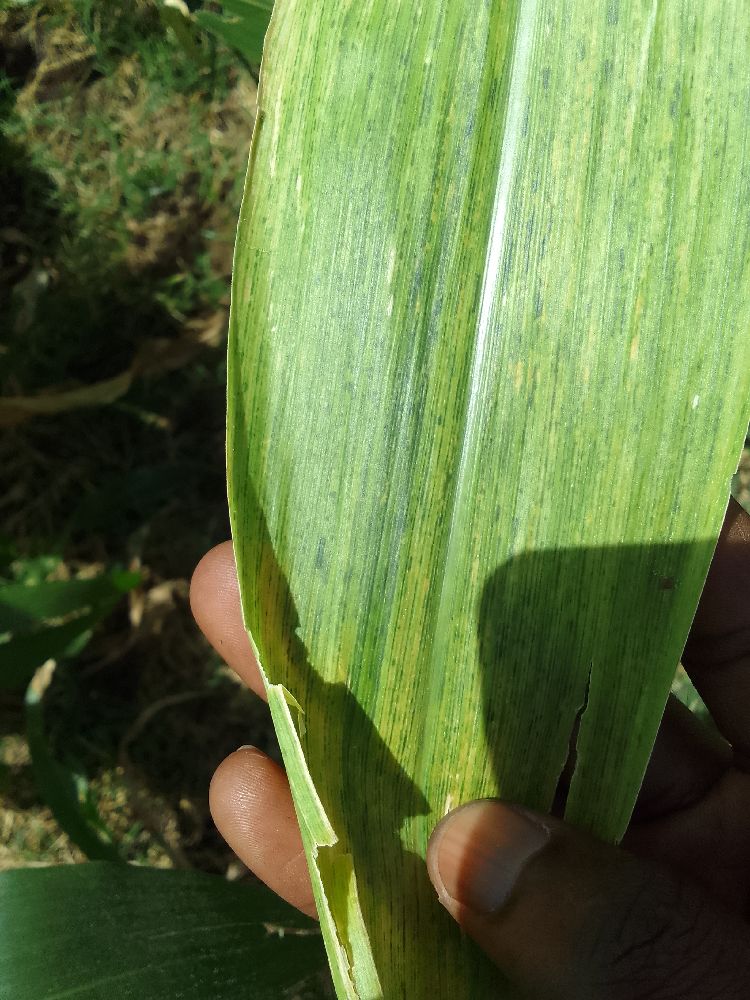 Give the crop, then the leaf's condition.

maize, maize lethal necrosis
